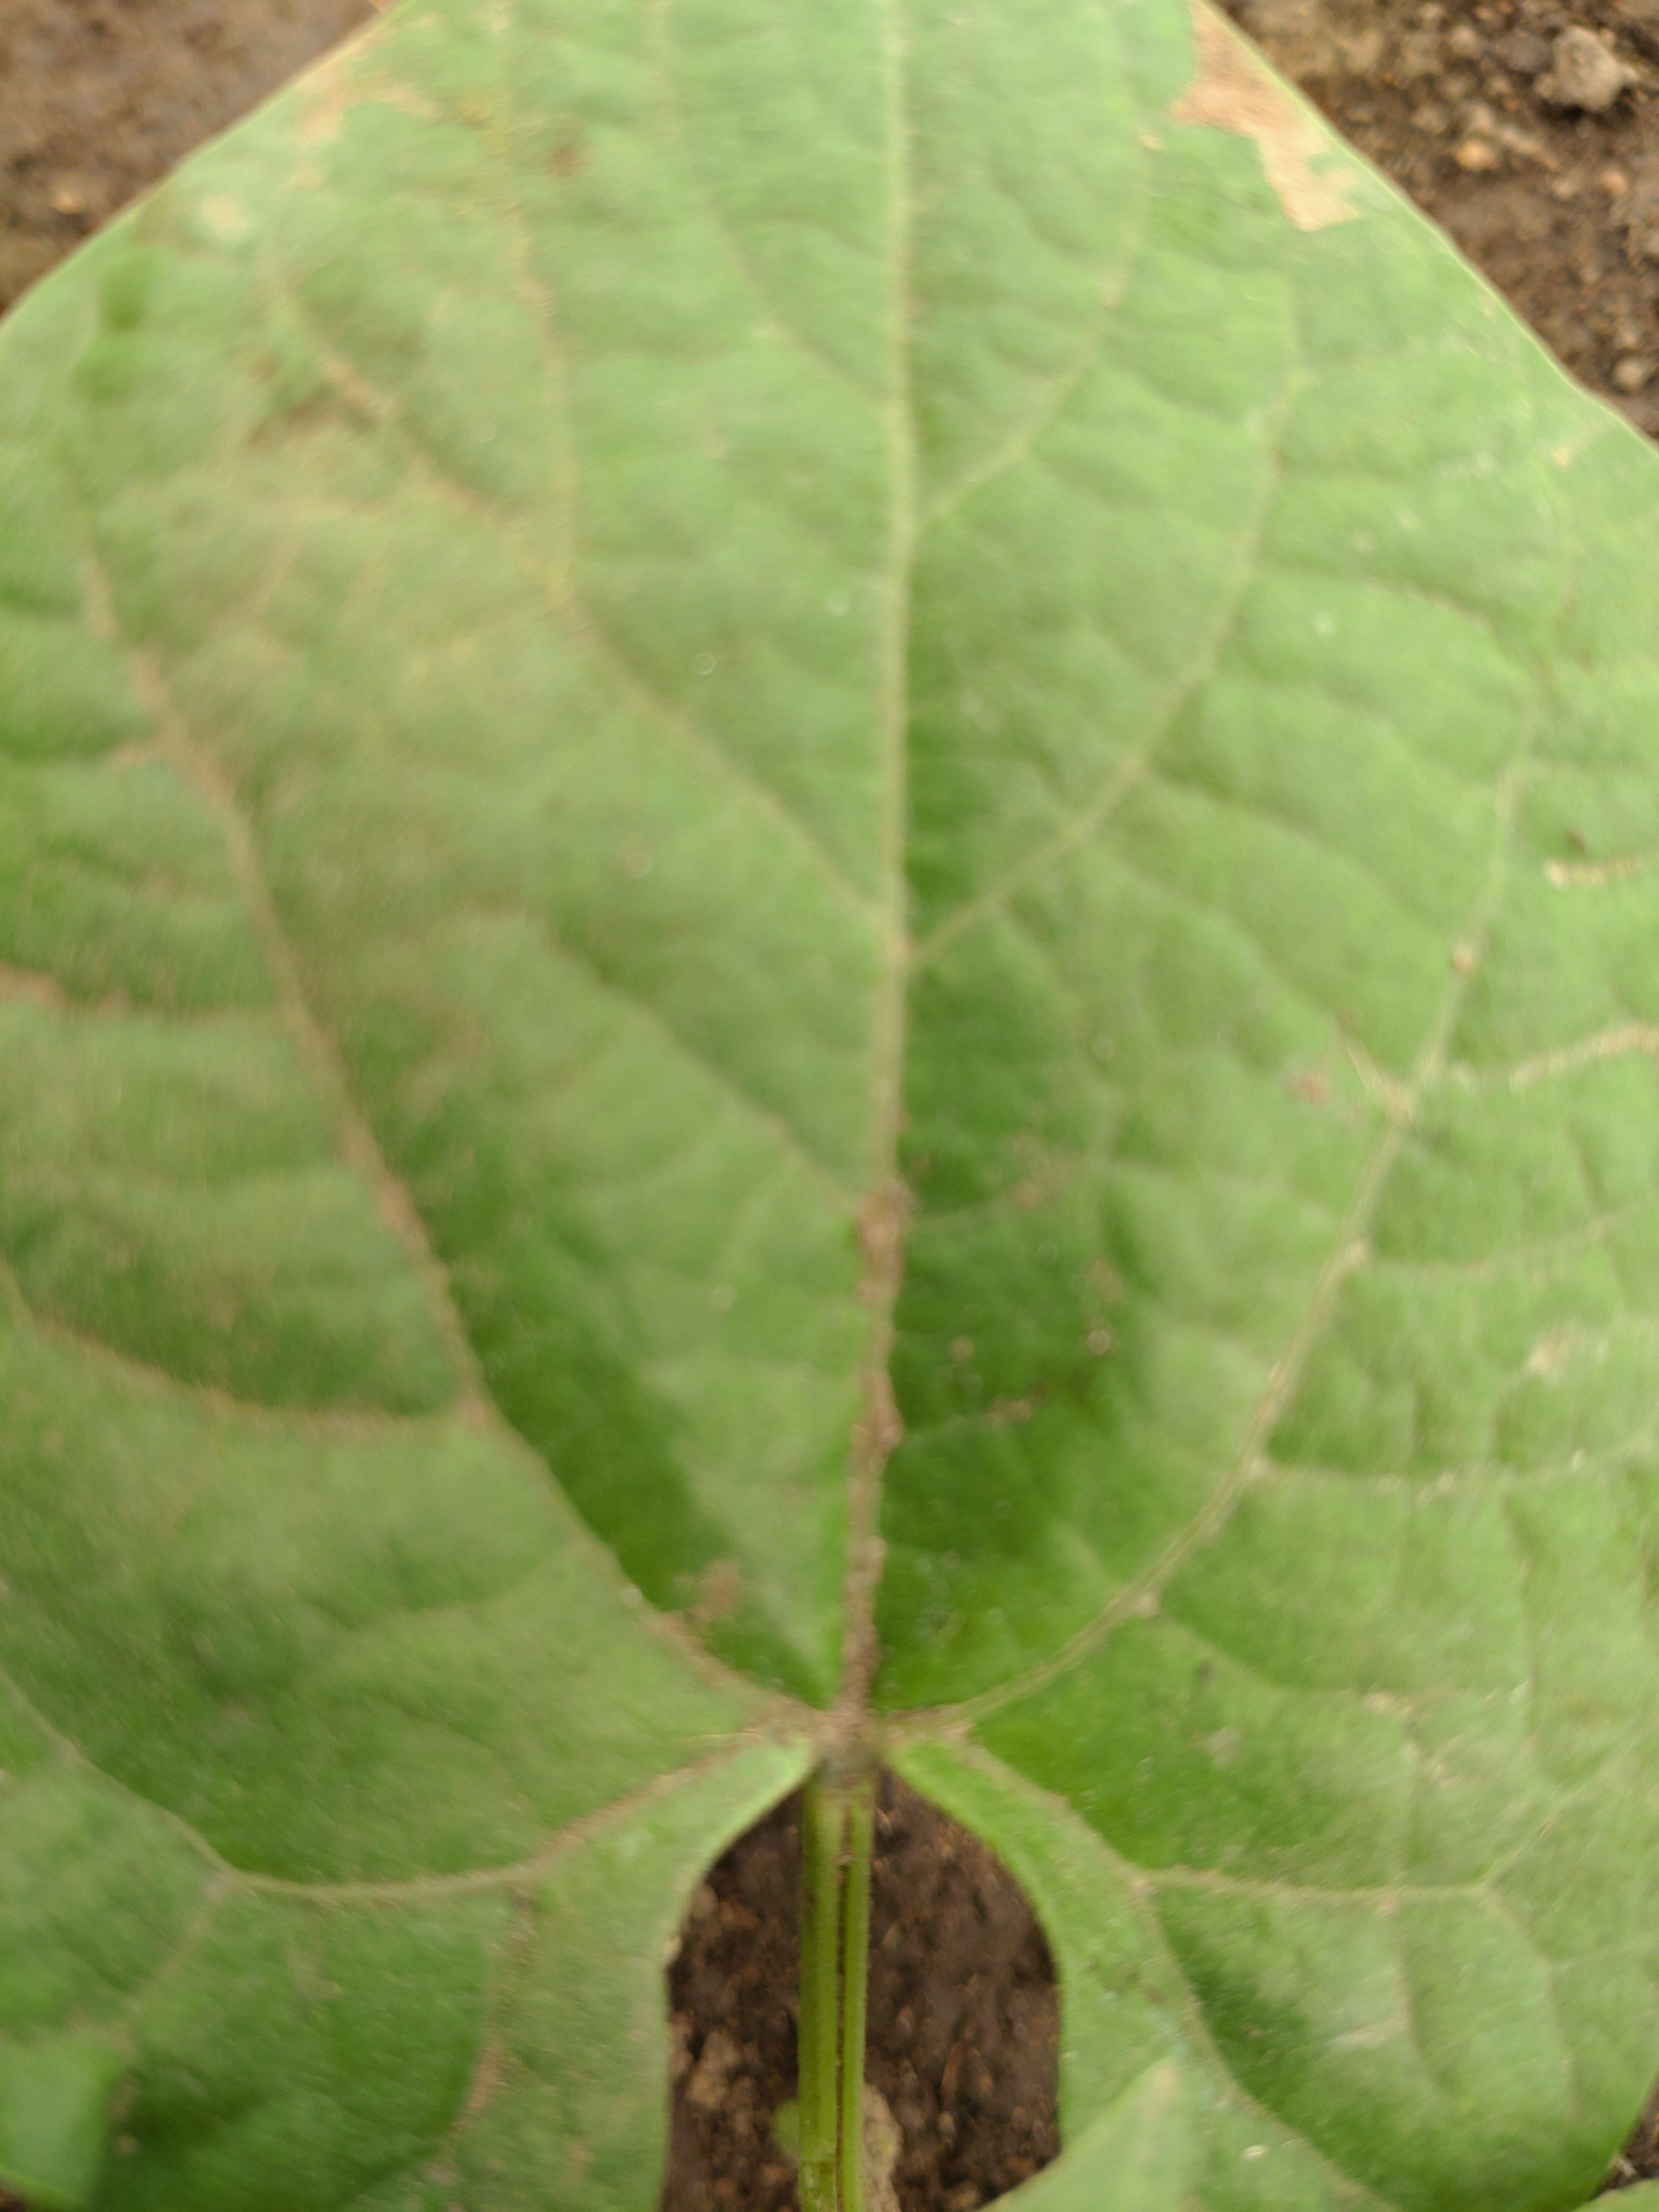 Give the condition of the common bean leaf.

healthy
